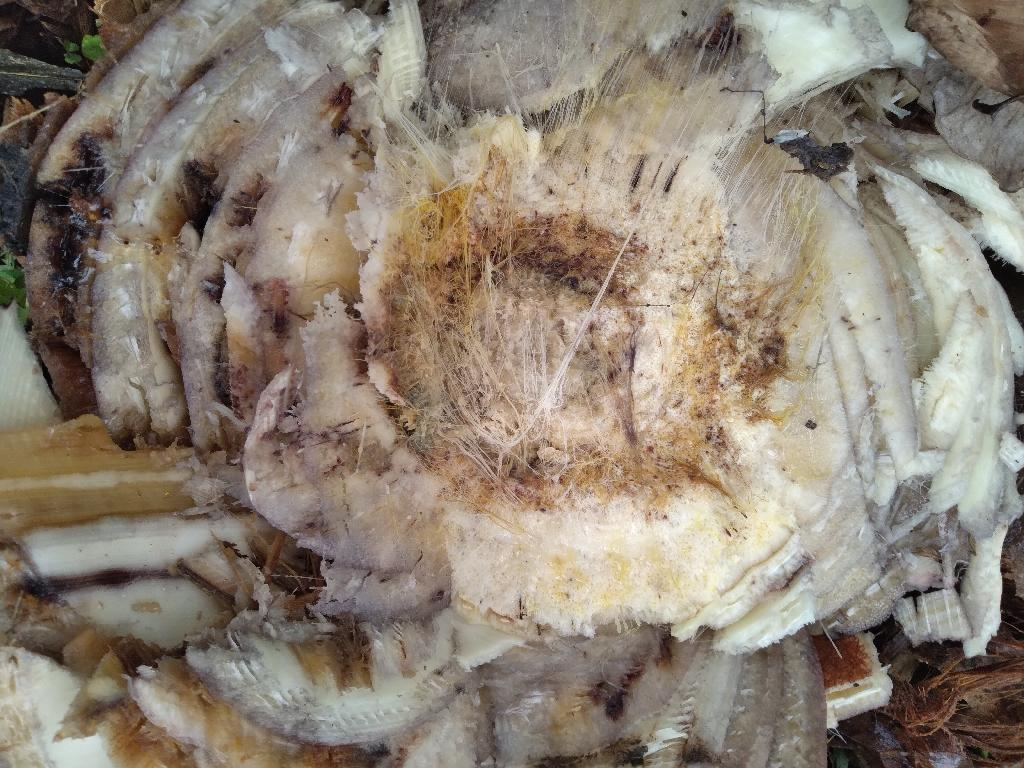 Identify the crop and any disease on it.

banana, fusarium wilt race 1
